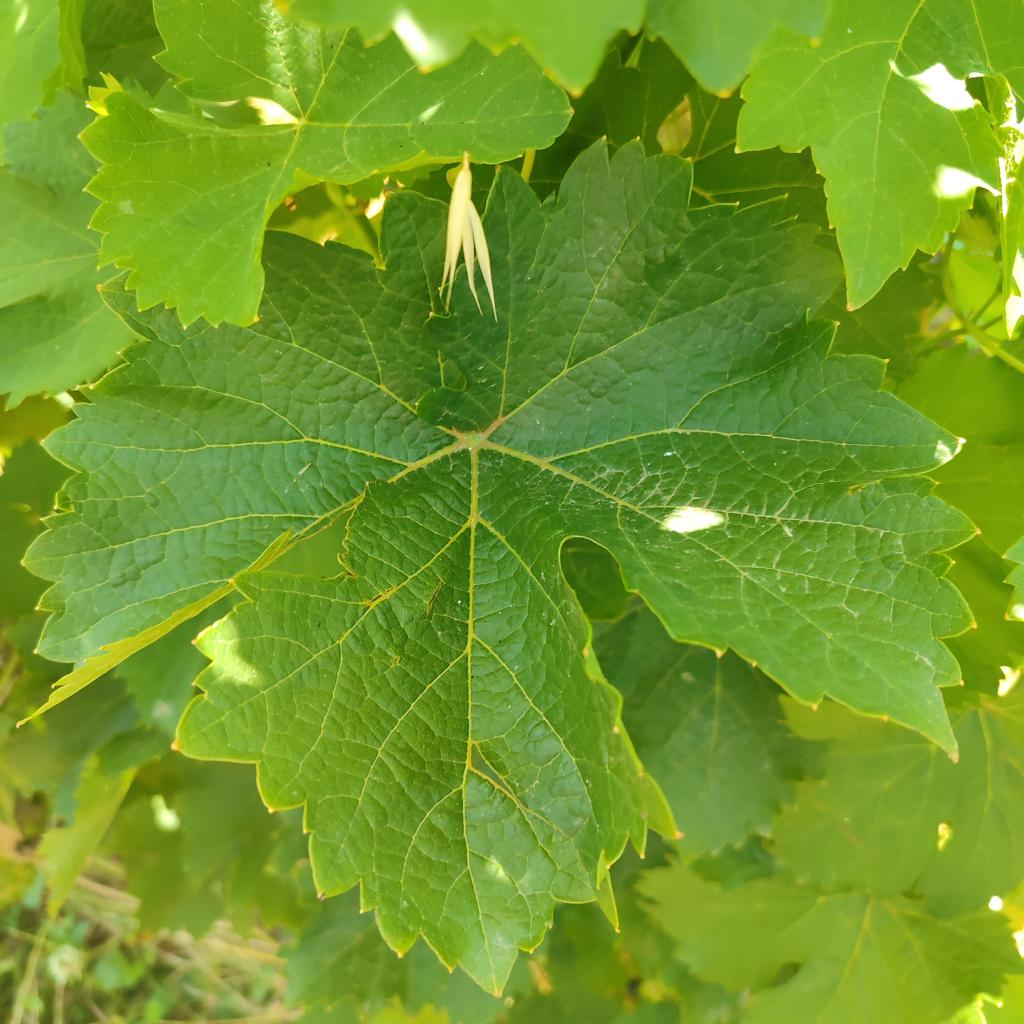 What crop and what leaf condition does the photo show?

grapevine, healthy
